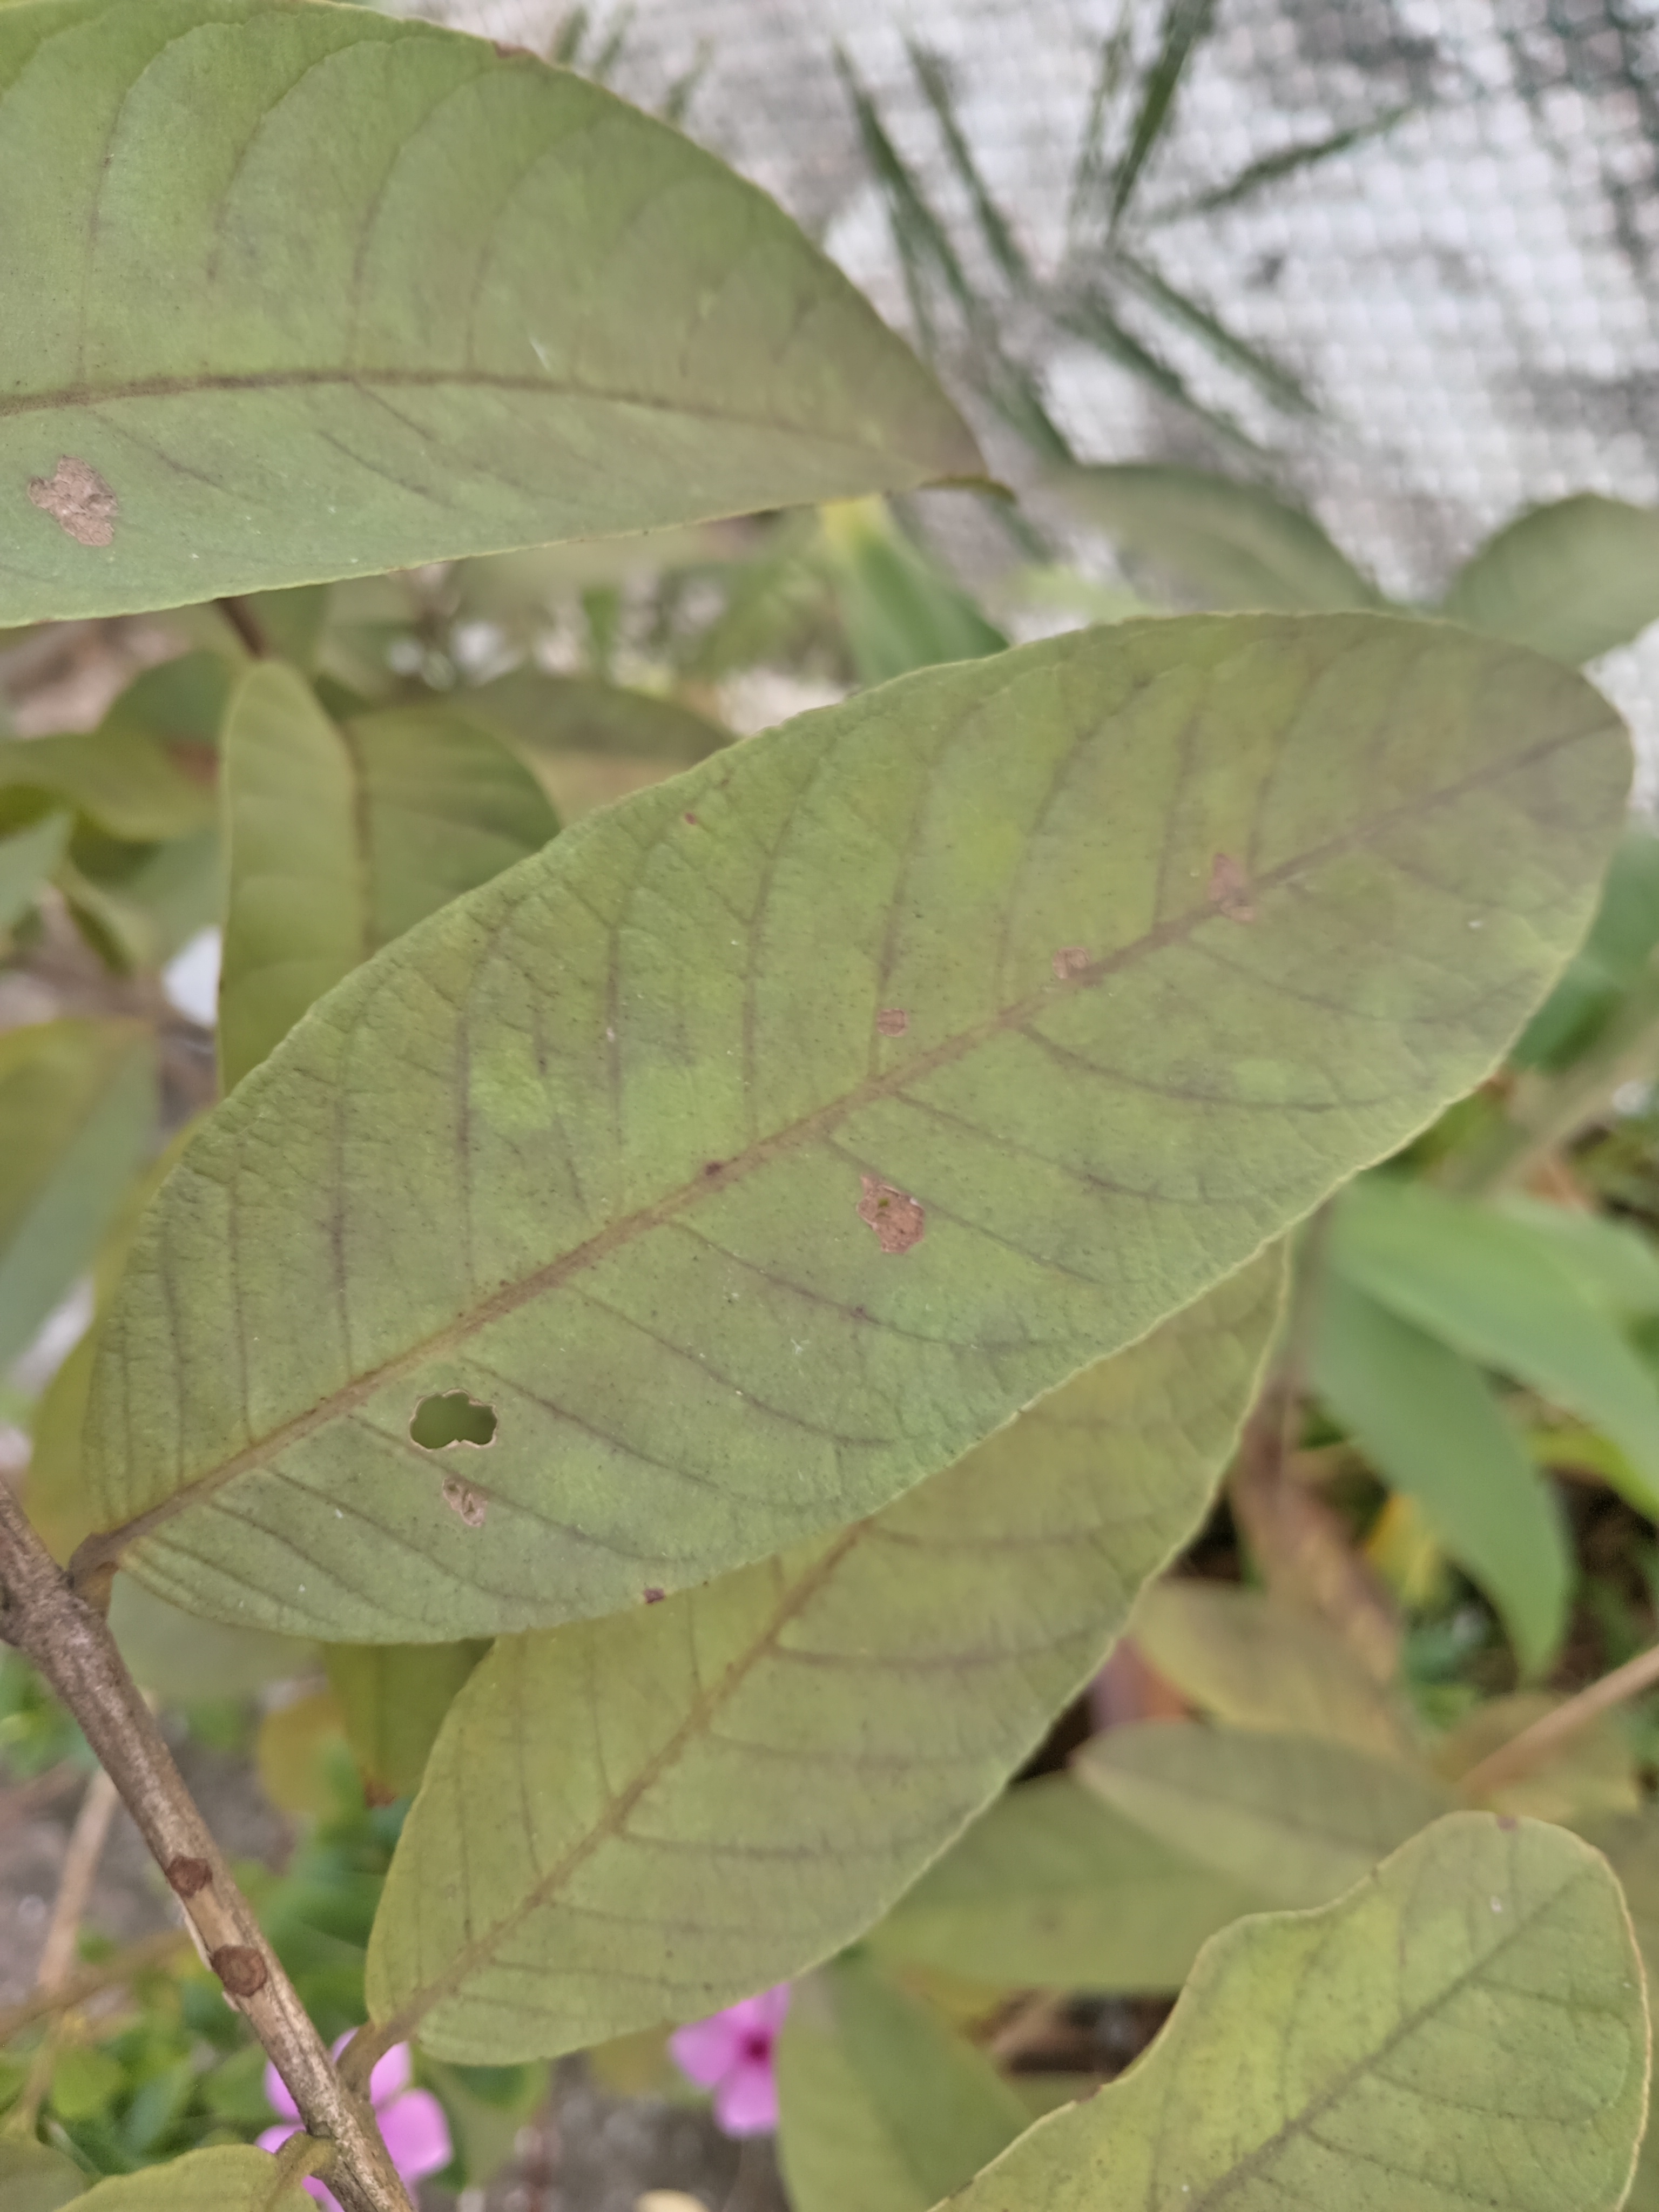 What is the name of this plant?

guava
